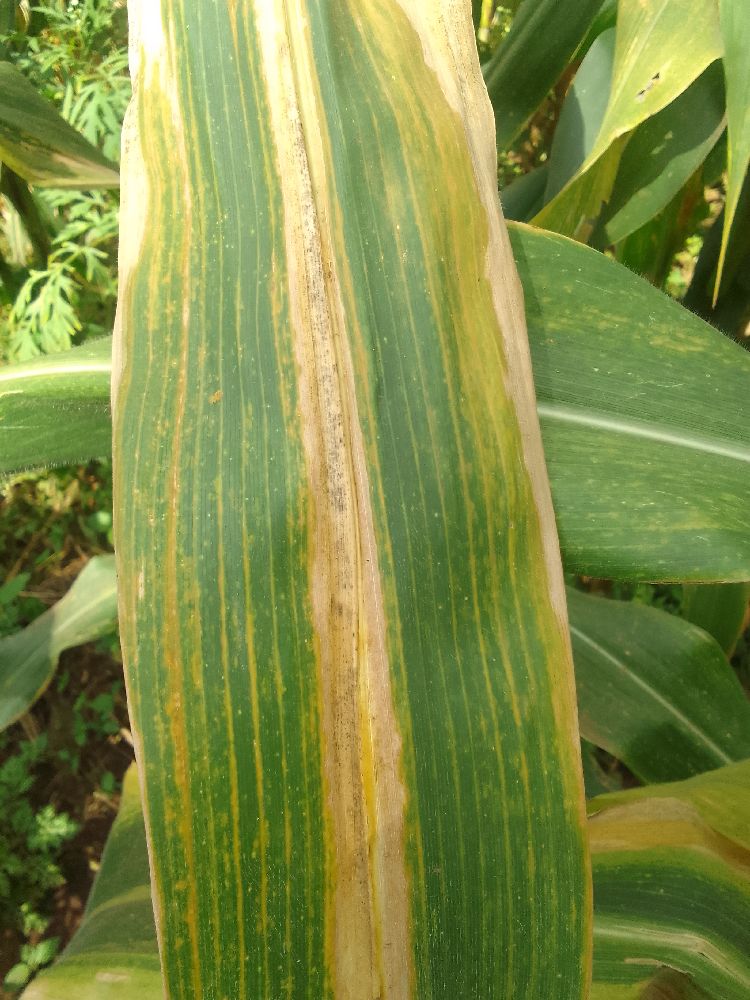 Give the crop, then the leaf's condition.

maize, maize lethal necrosis
